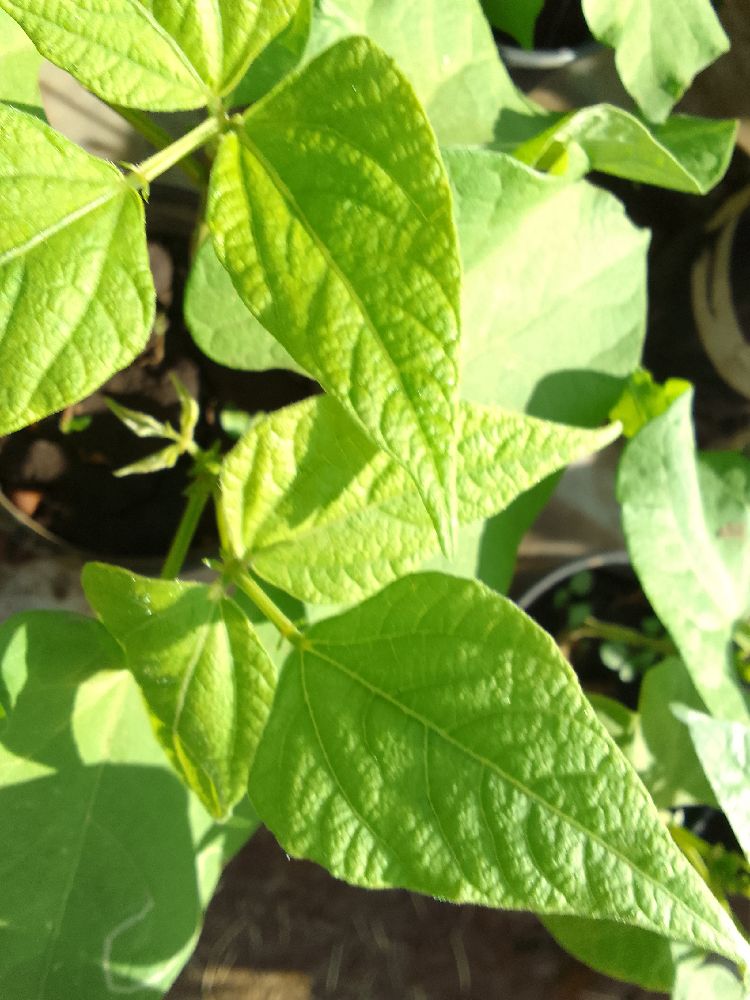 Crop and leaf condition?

common bean, healthy
